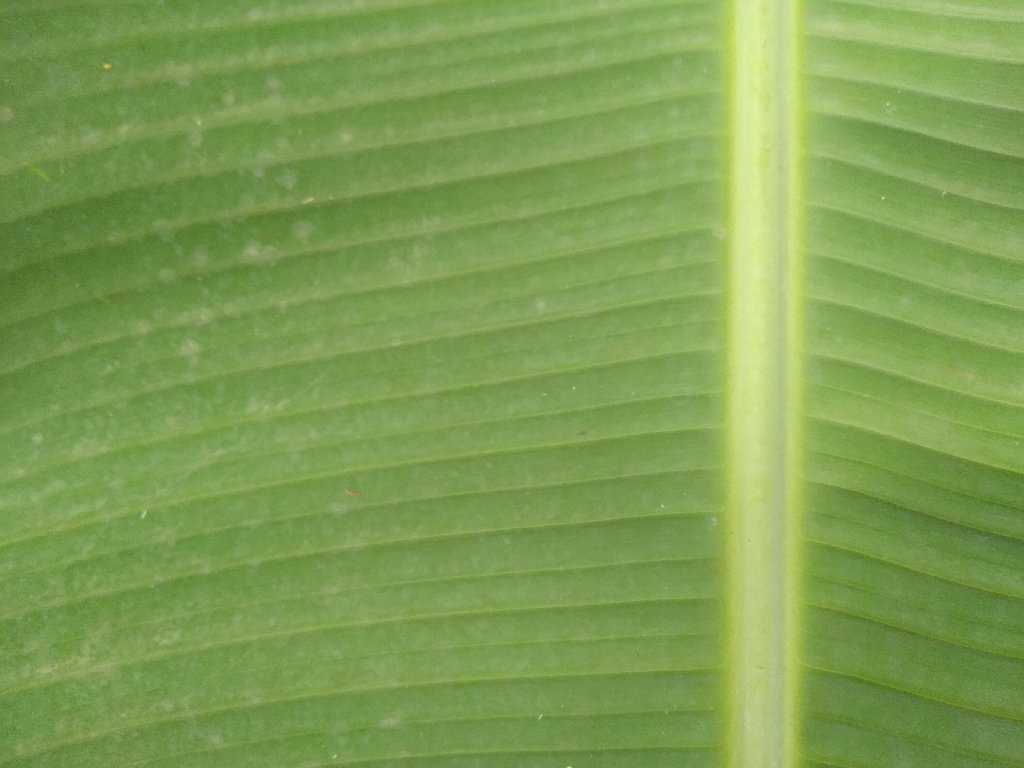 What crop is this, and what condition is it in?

banana, healthy
